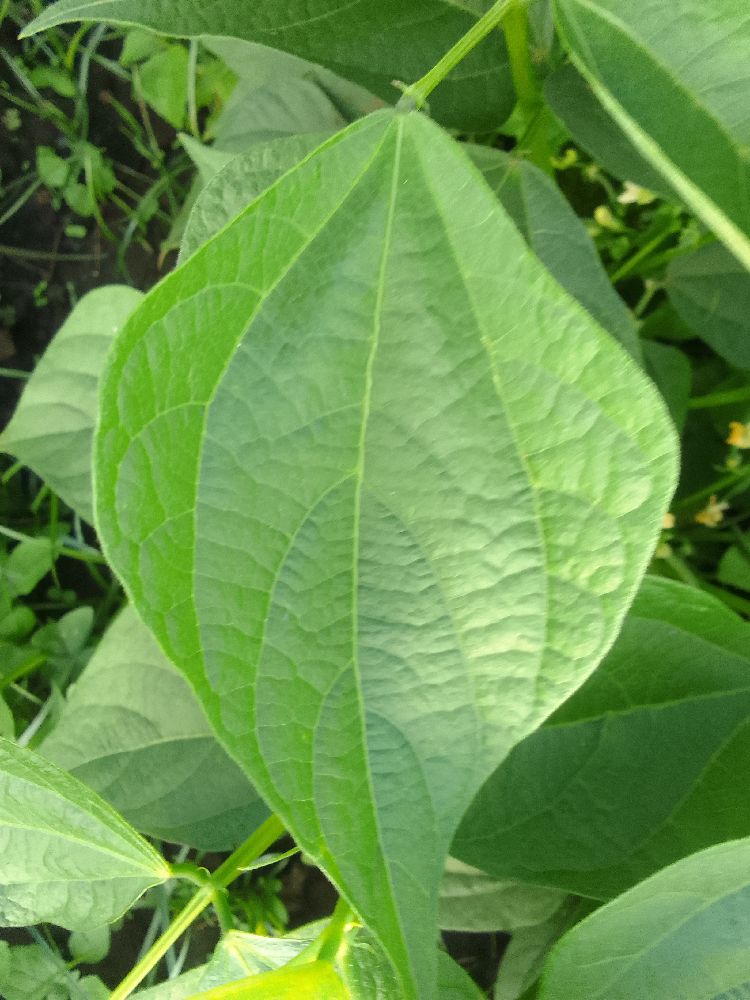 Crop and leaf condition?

common bean, healthy
